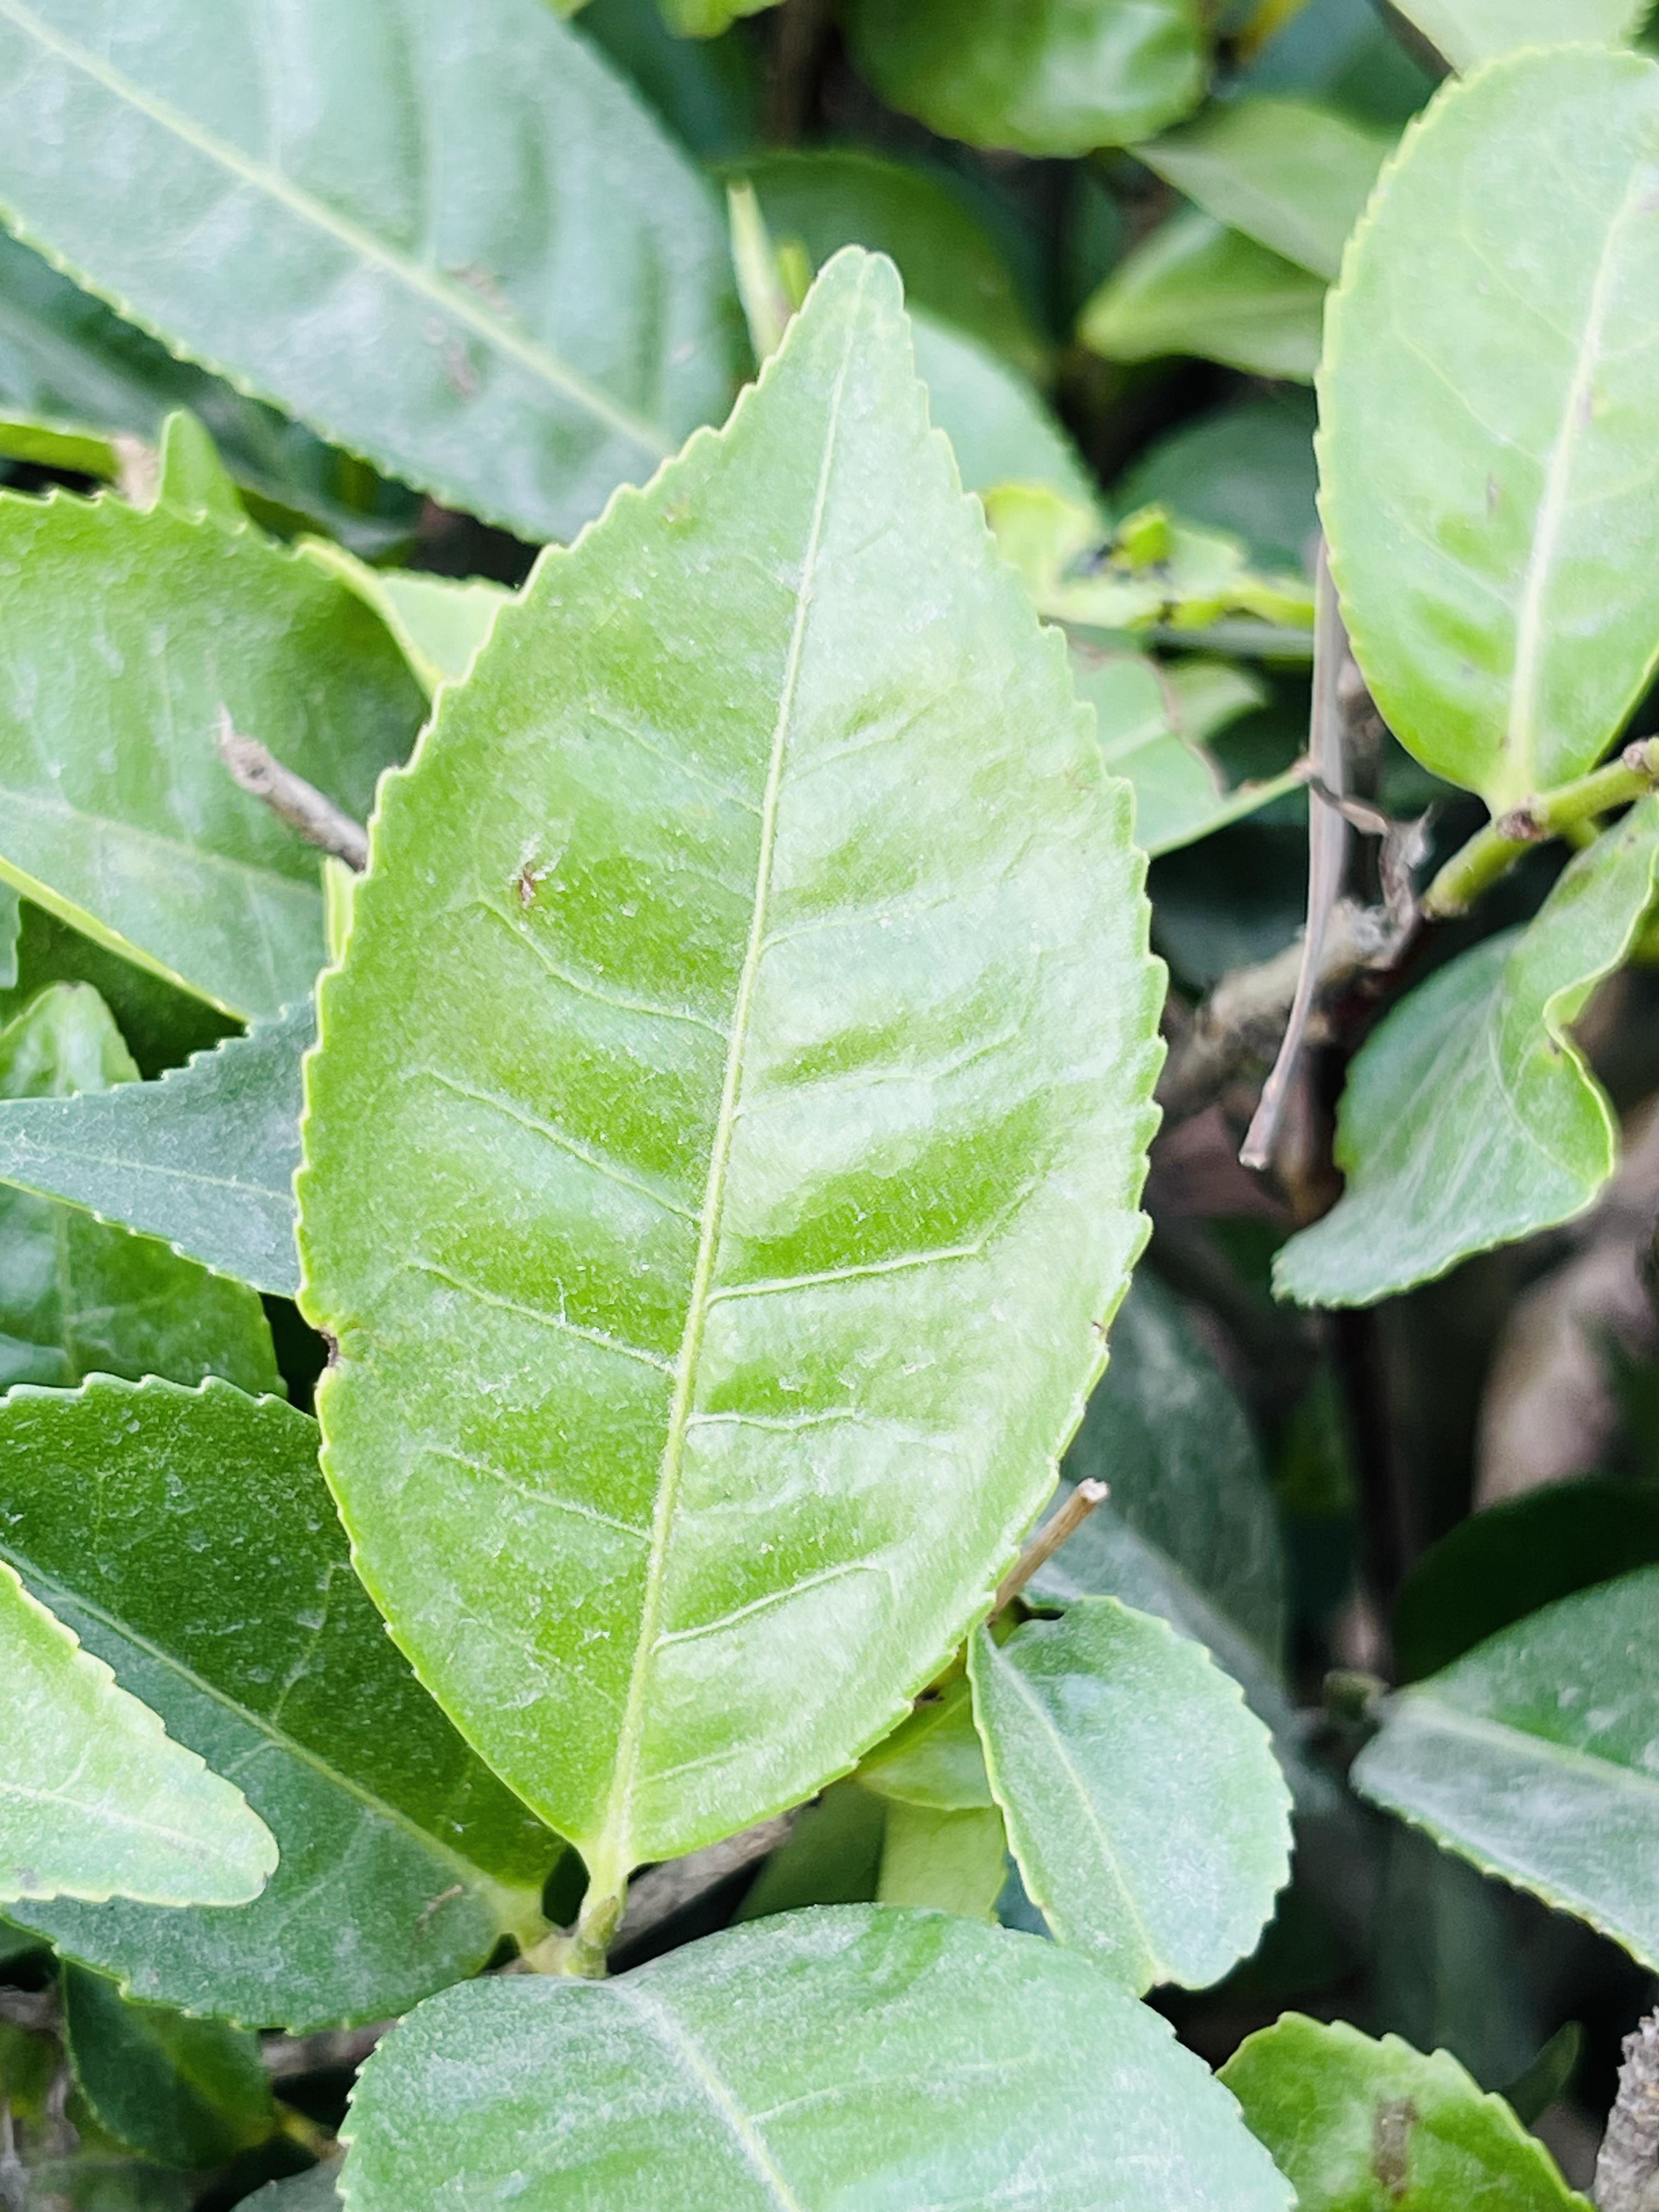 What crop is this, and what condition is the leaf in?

tea, healthy leaf
